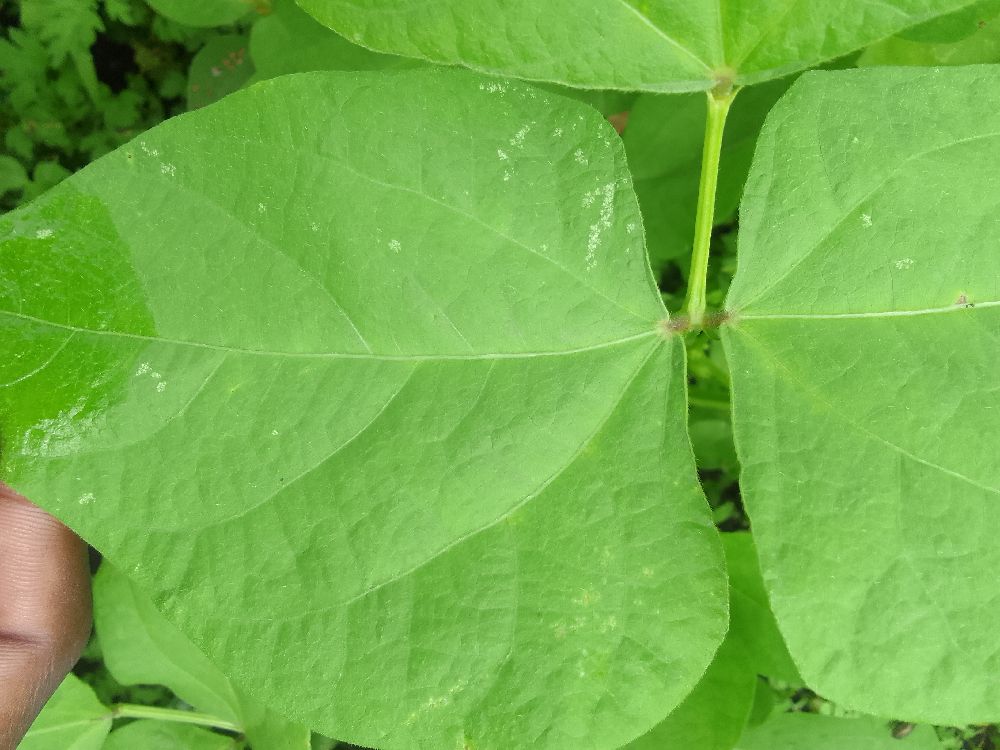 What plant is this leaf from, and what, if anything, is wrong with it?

common bean, healthy
